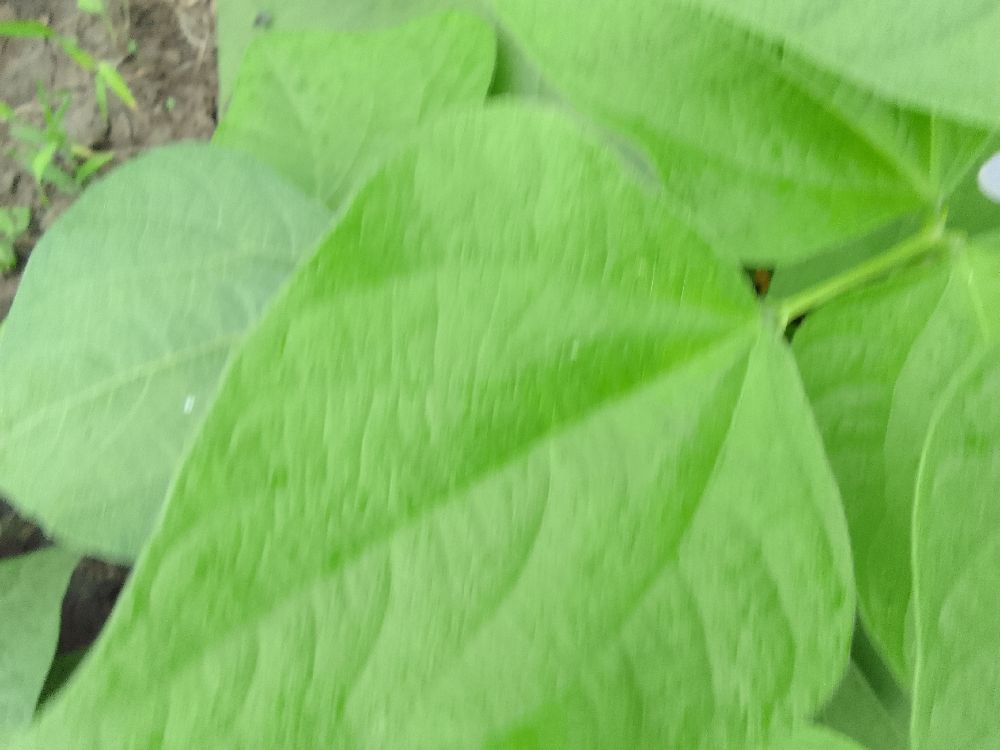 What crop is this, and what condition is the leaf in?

common bean, healthy
